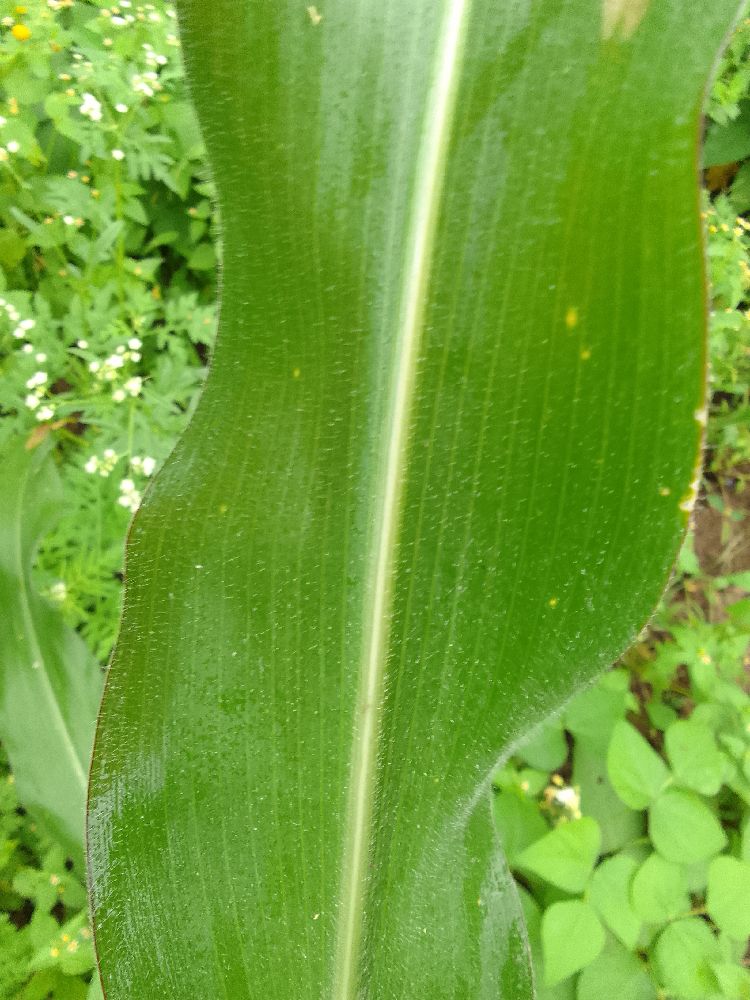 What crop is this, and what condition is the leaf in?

maize, healthy
